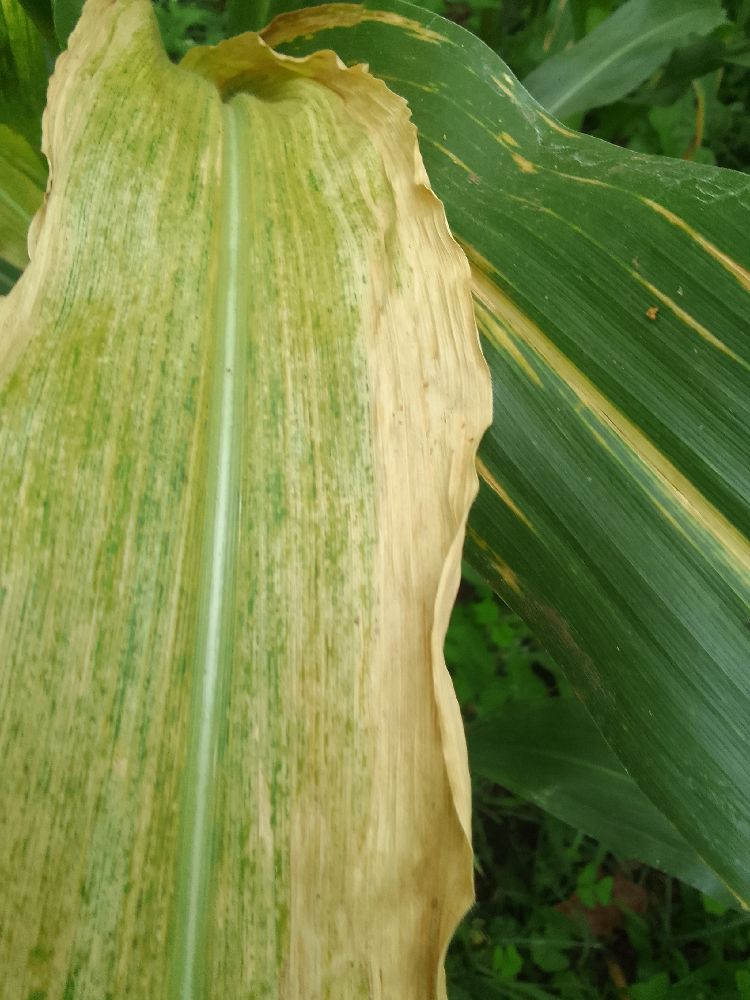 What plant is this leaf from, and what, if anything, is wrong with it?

maize, healthy
